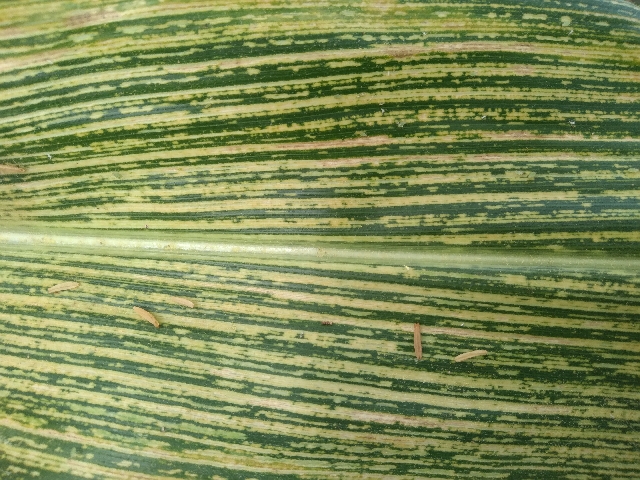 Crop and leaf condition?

maize, maize streak virus
